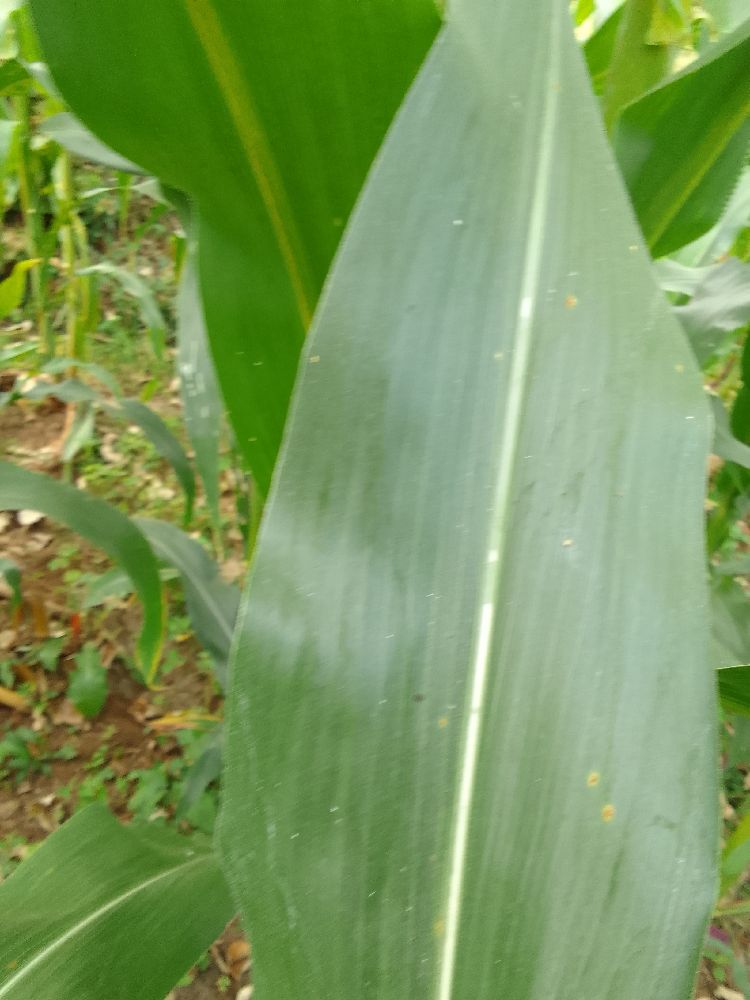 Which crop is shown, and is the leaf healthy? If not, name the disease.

maize, healthy
